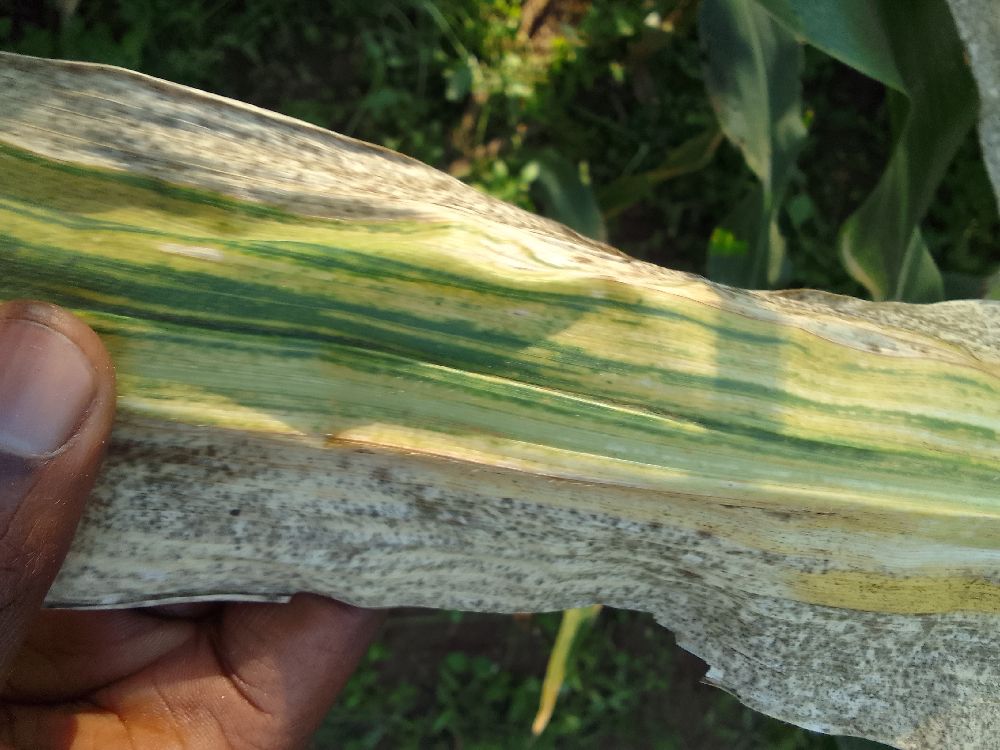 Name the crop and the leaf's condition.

maize, maize lethal necrosis
